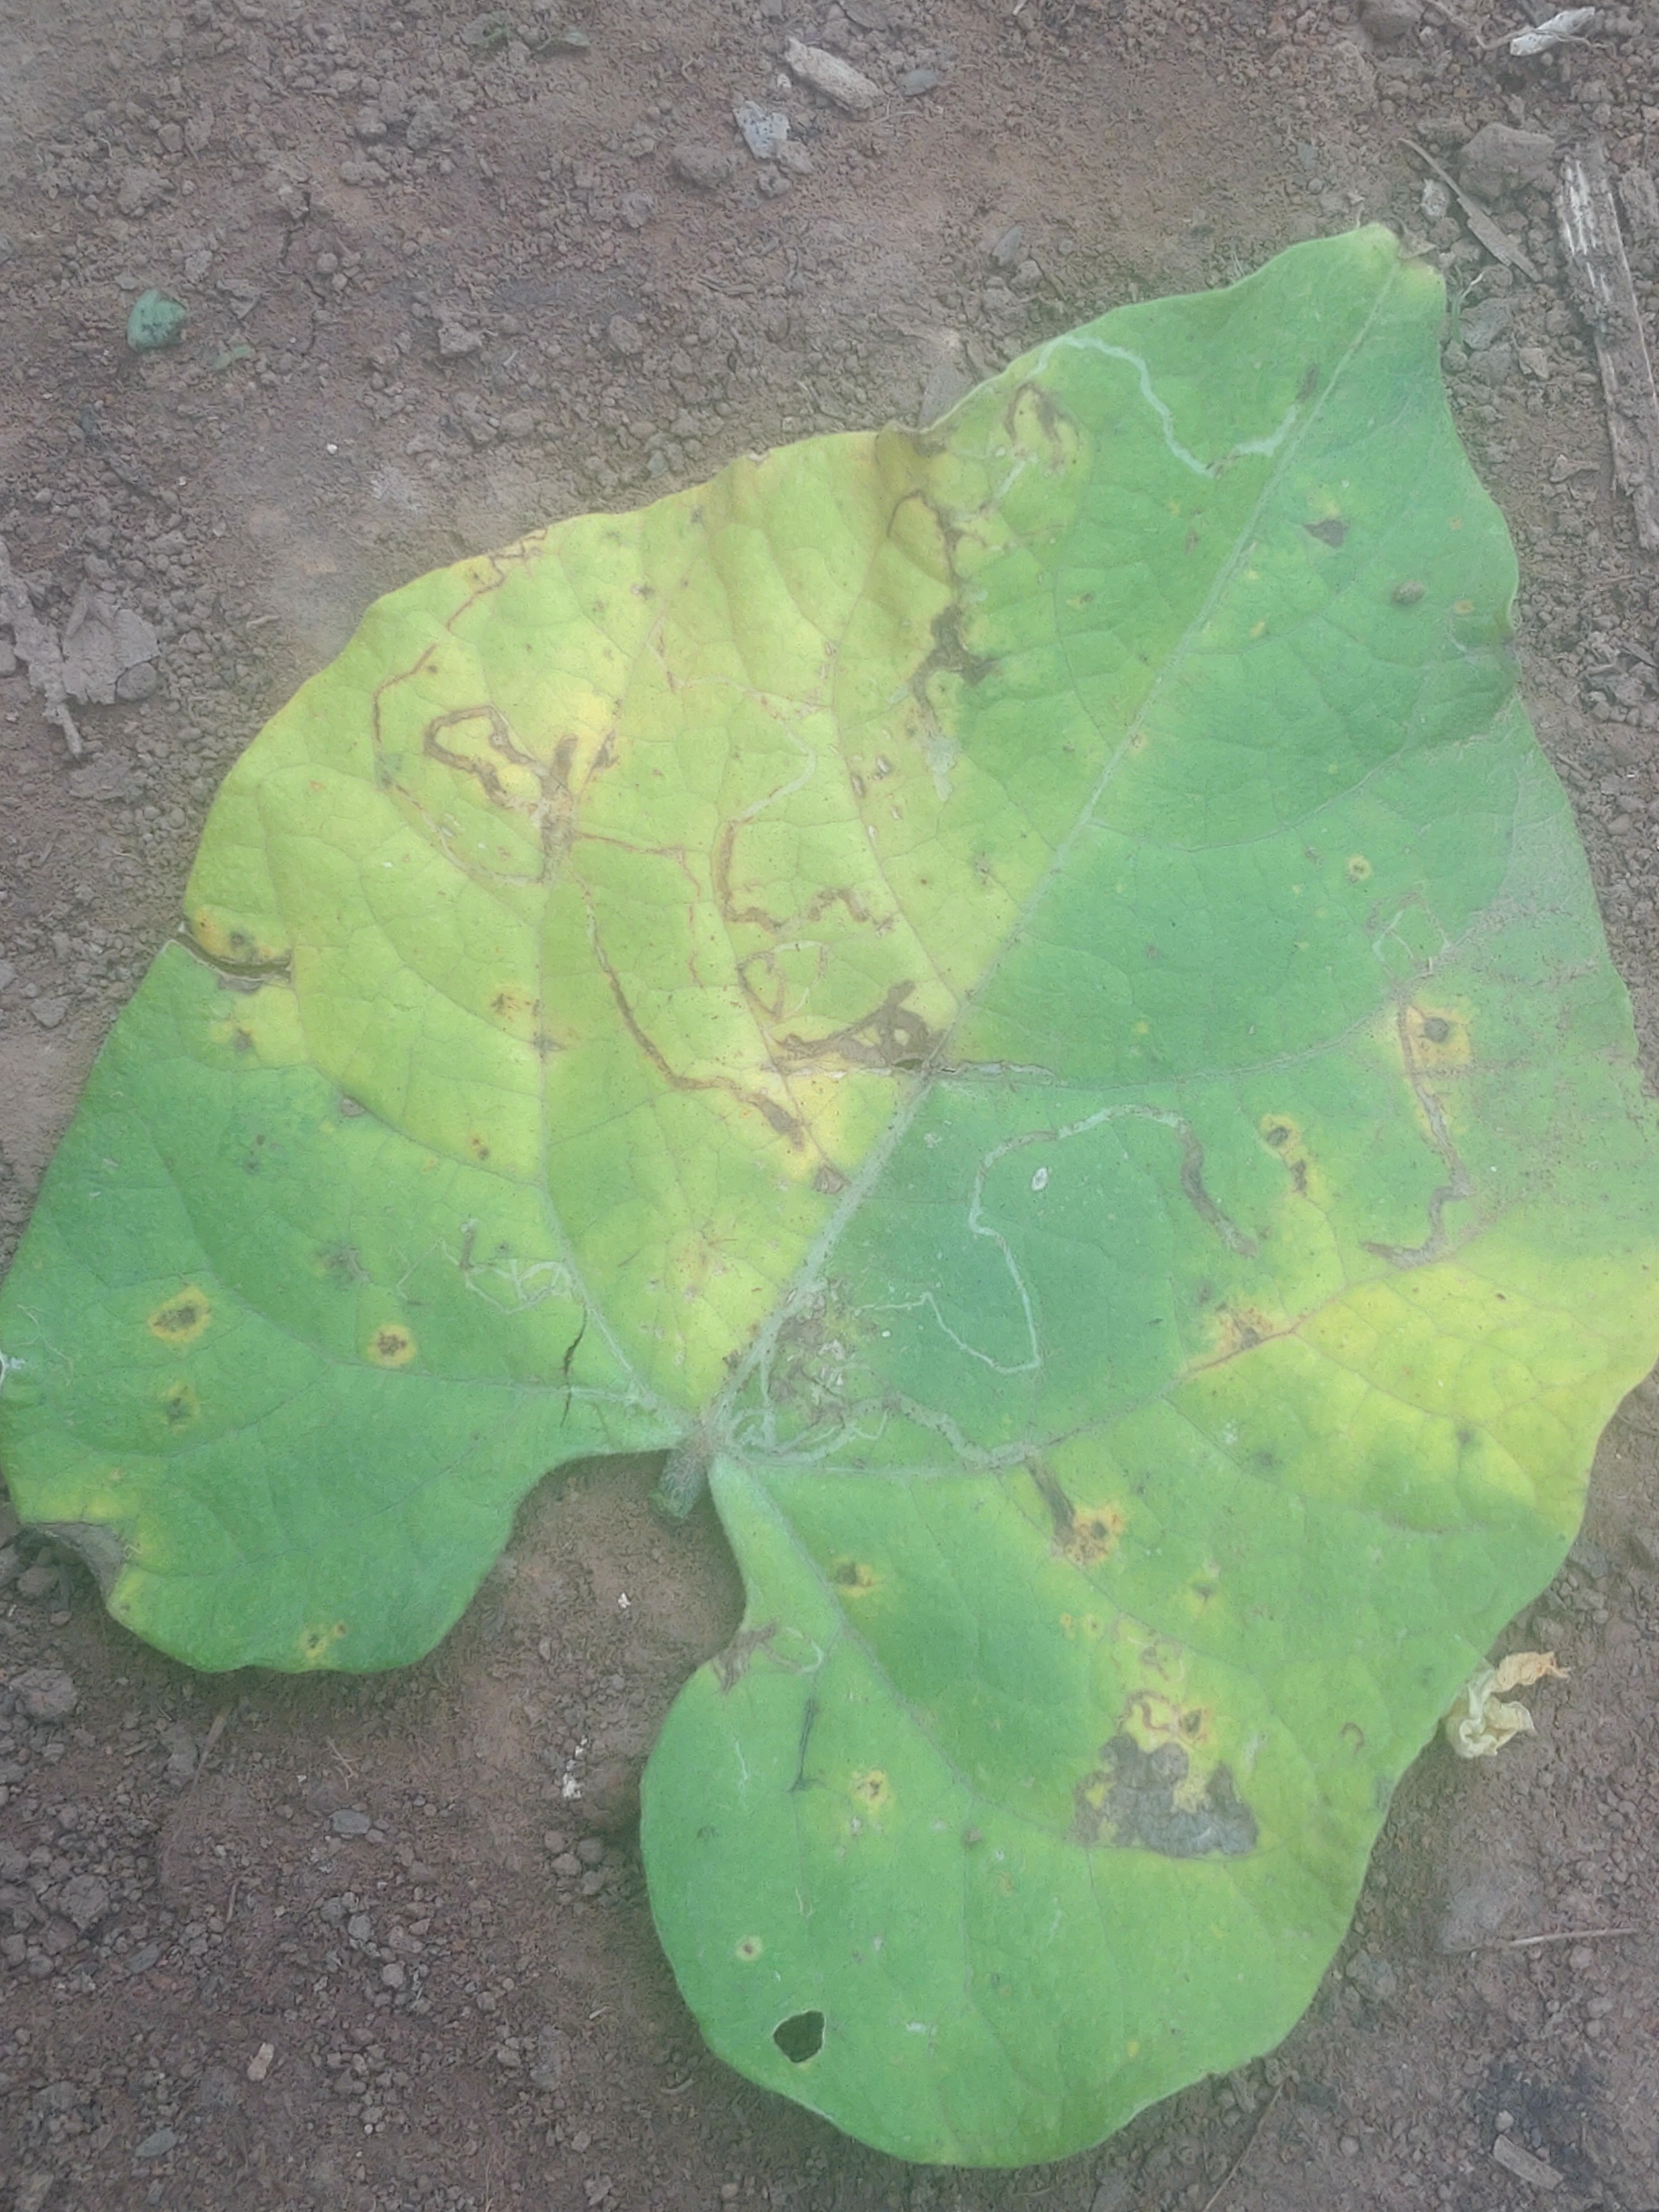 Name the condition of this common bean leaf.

anthracnose
